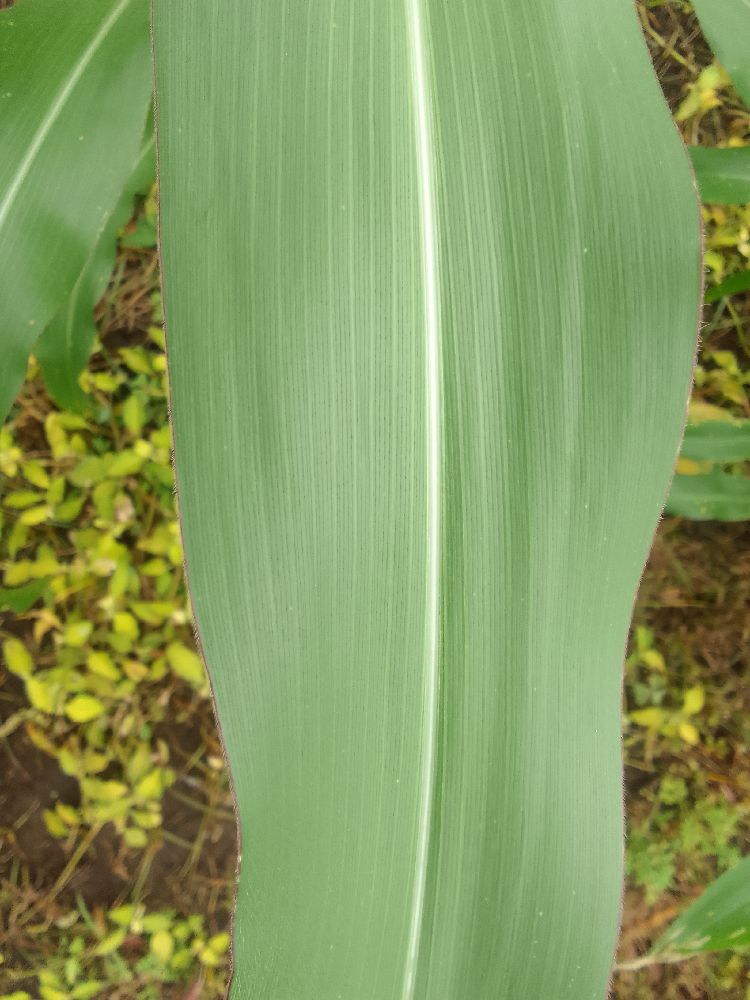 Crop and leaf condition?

maize, healthy
